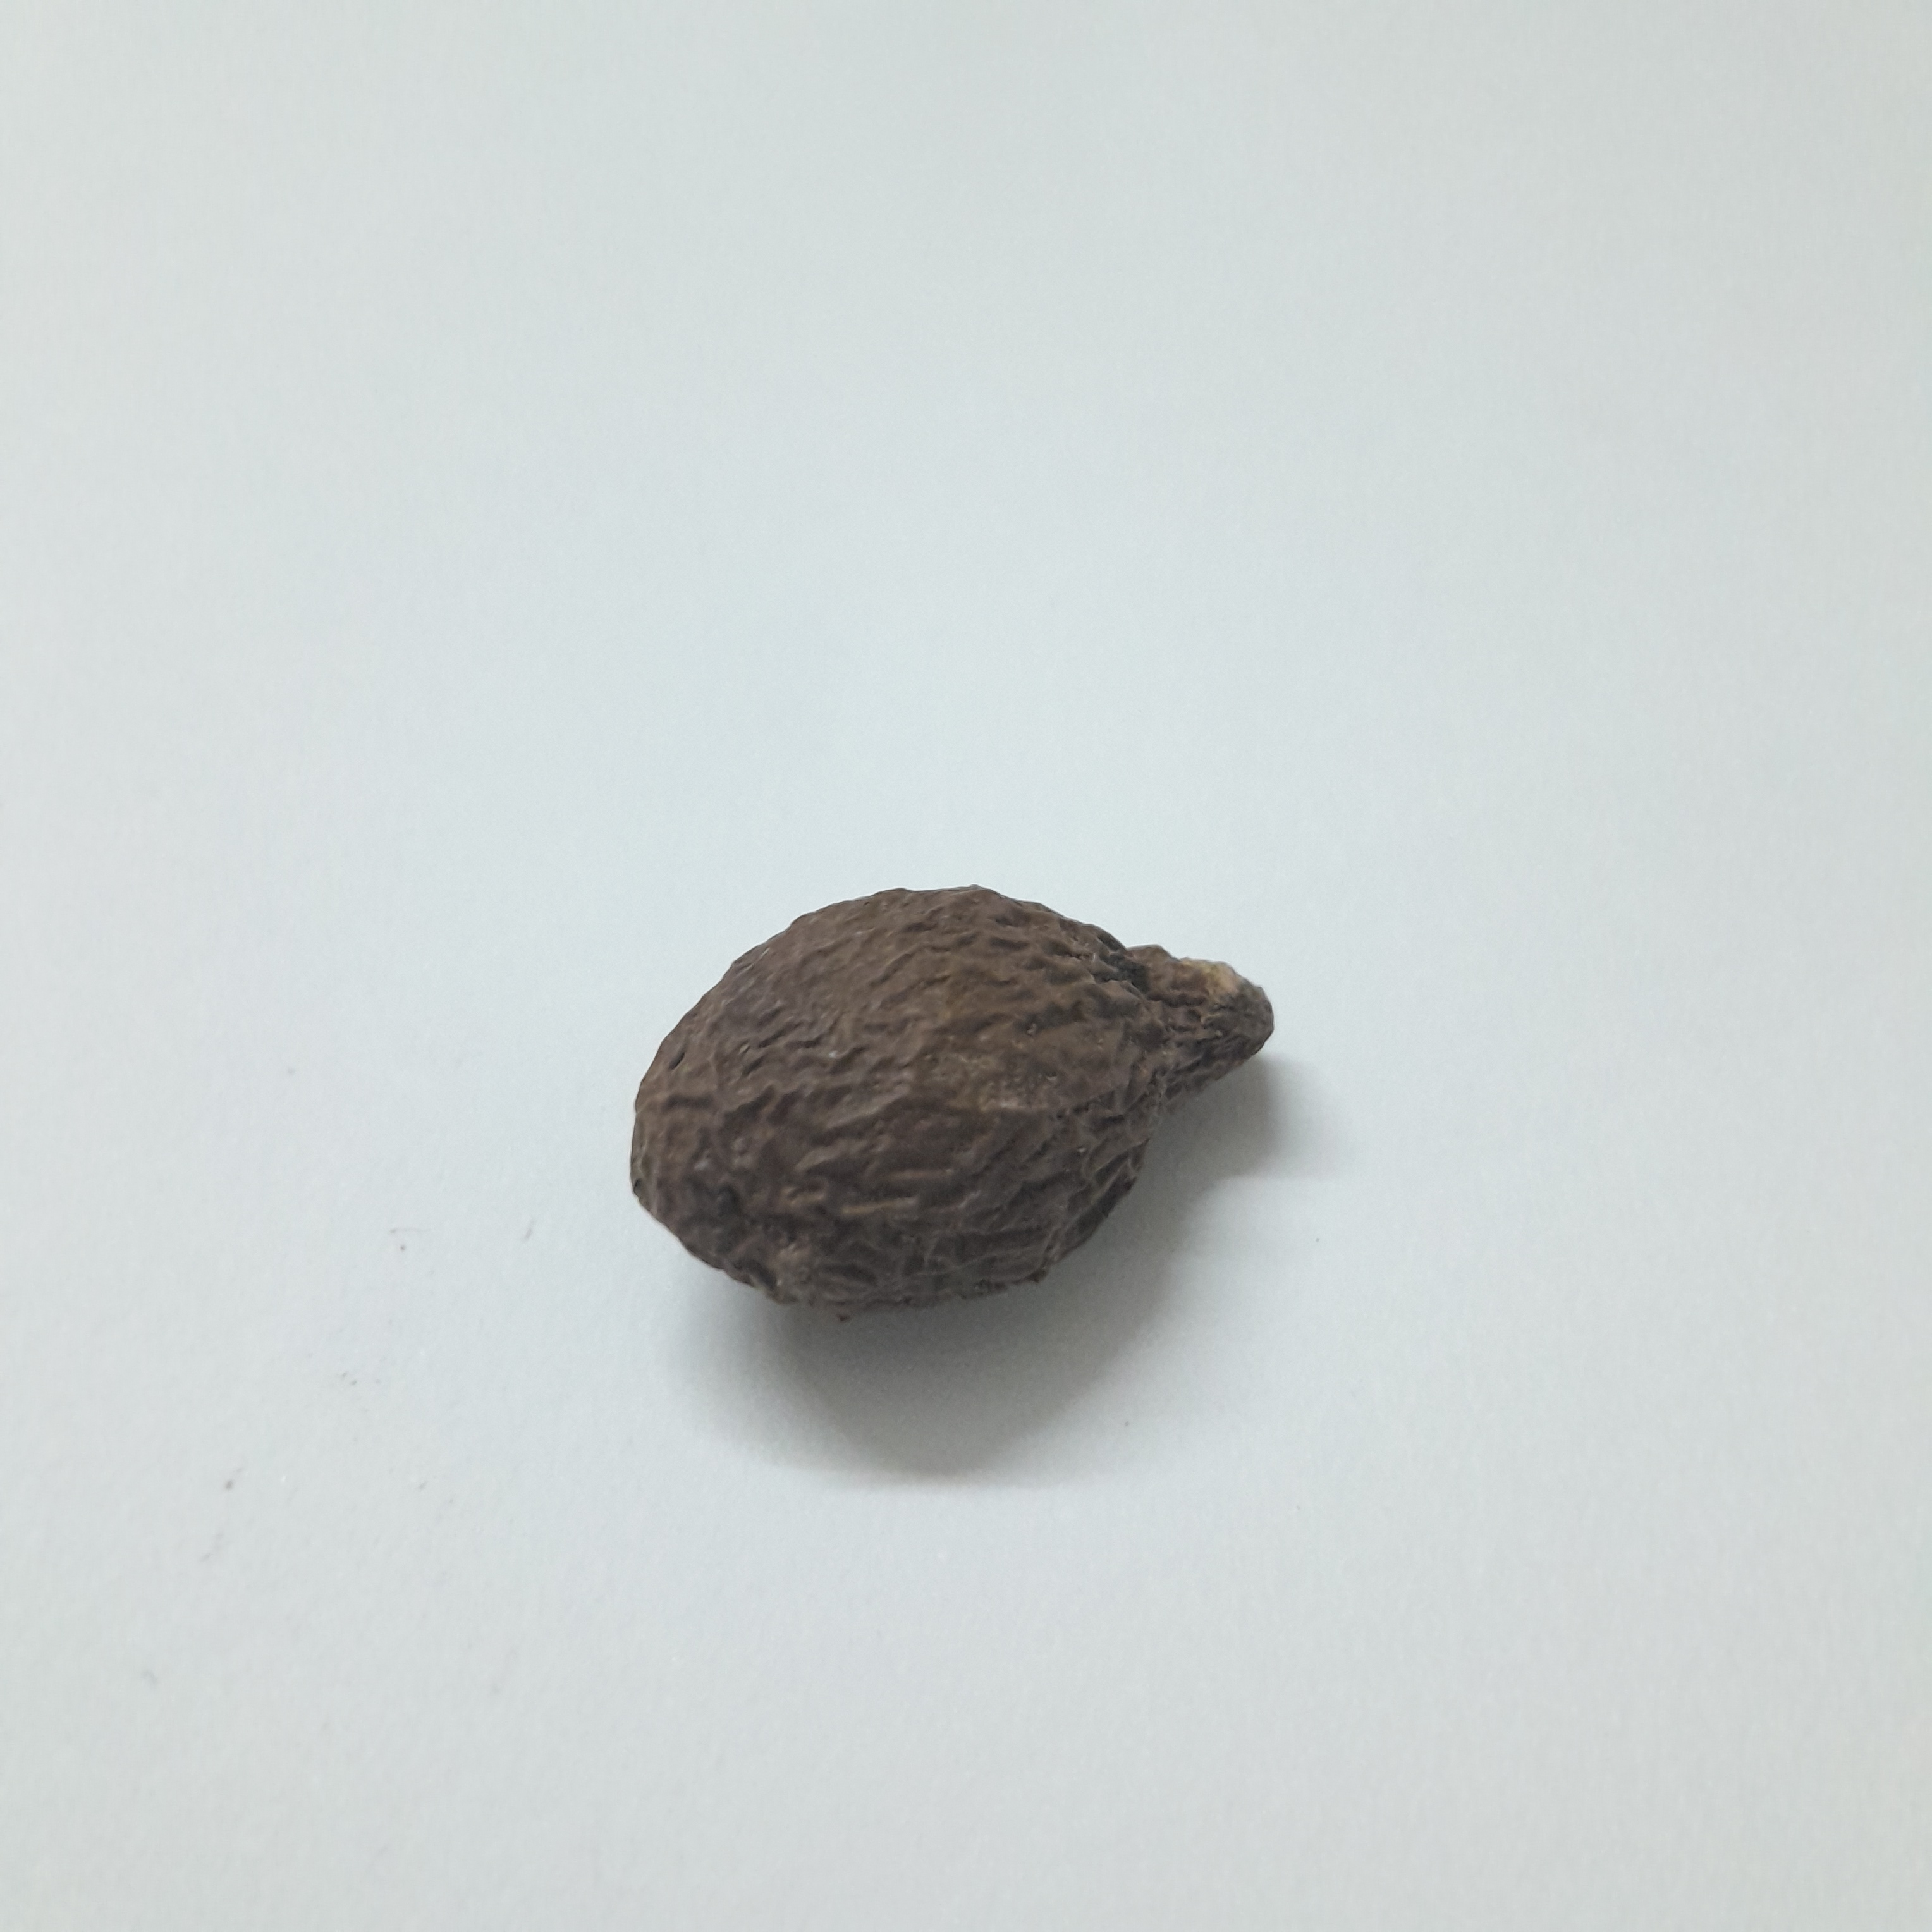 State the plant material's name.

niranjanphal
